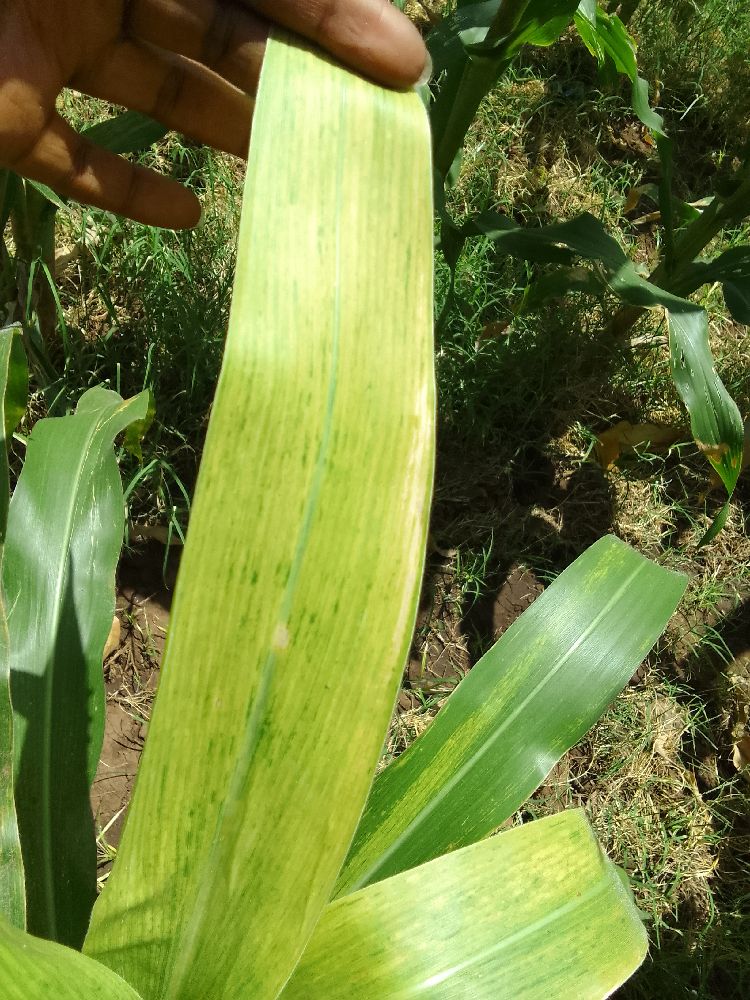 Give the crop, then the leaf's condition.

maize, maize lethal necrosis
